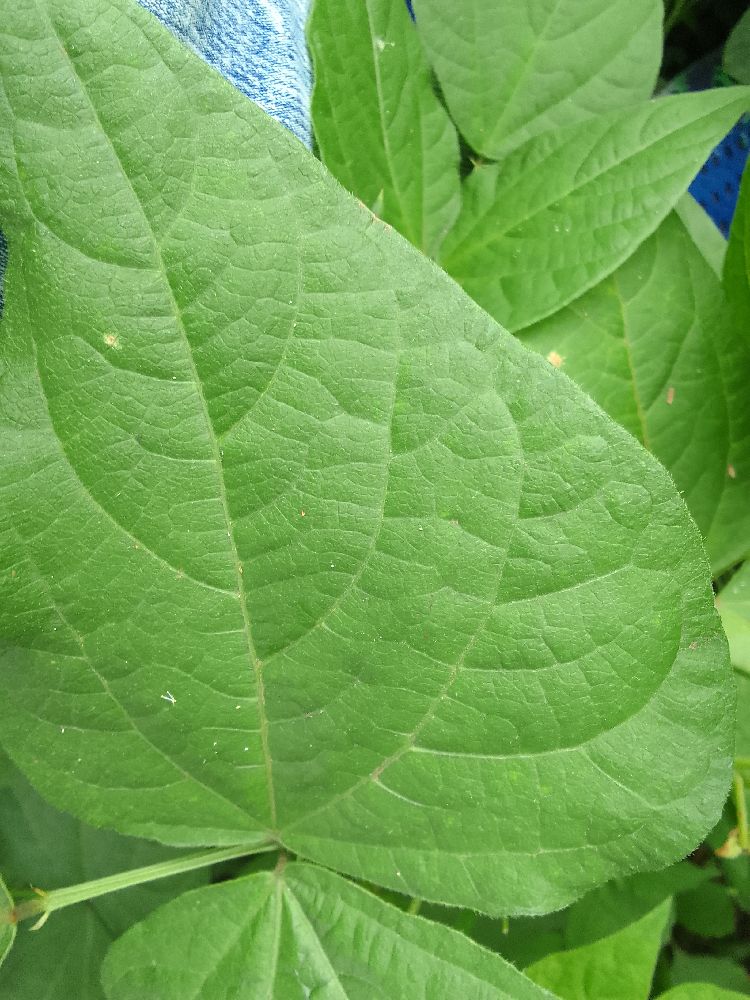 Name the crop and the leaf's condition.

common bean, healthy
